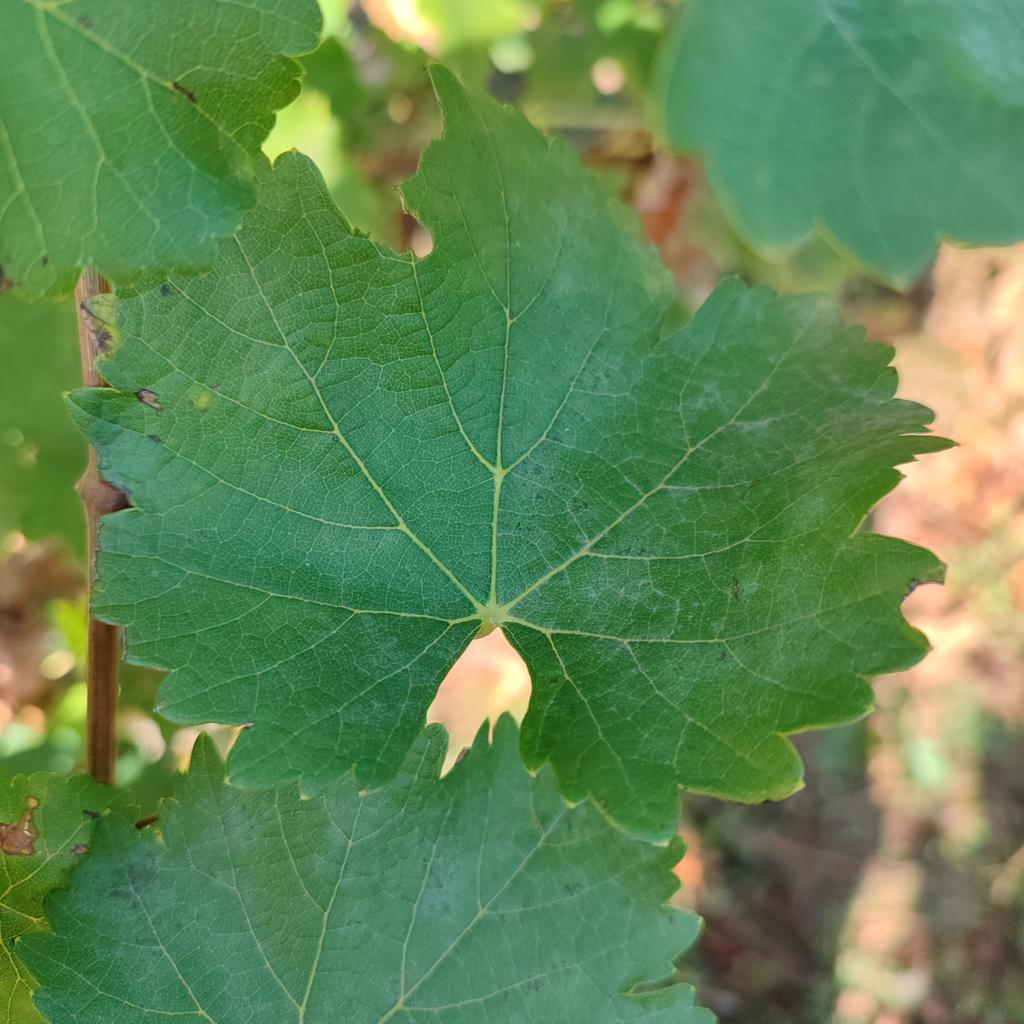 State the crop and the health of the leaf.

grapevine, powdery mildew
